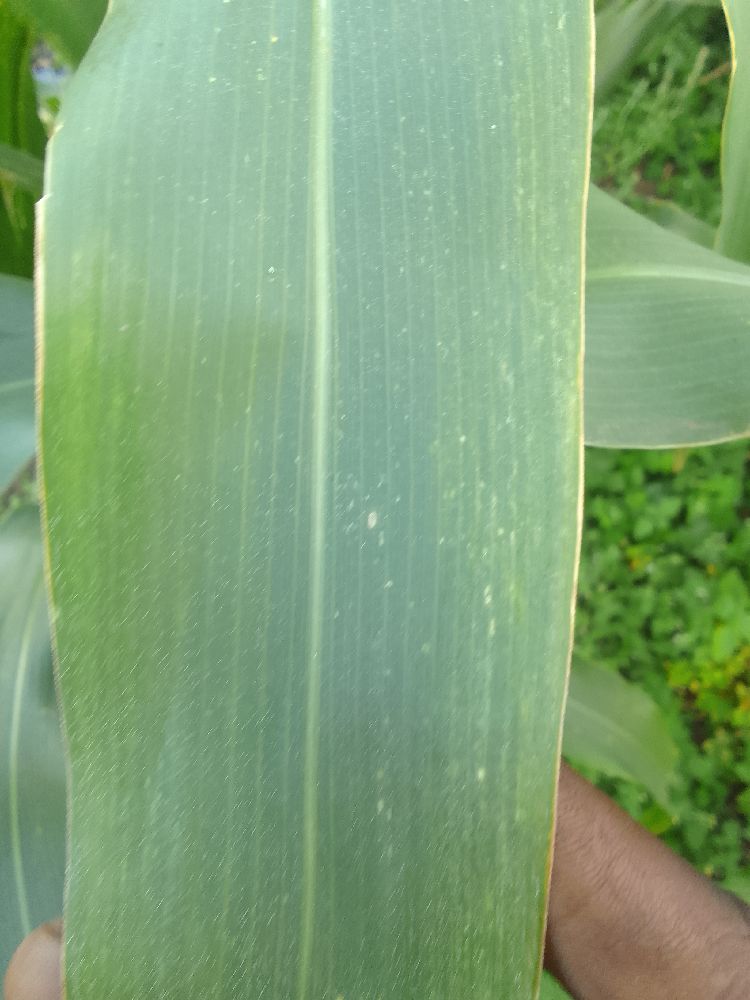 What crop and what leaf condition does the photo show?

maize, healthy
